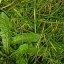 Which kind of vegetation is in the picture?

structured weed
